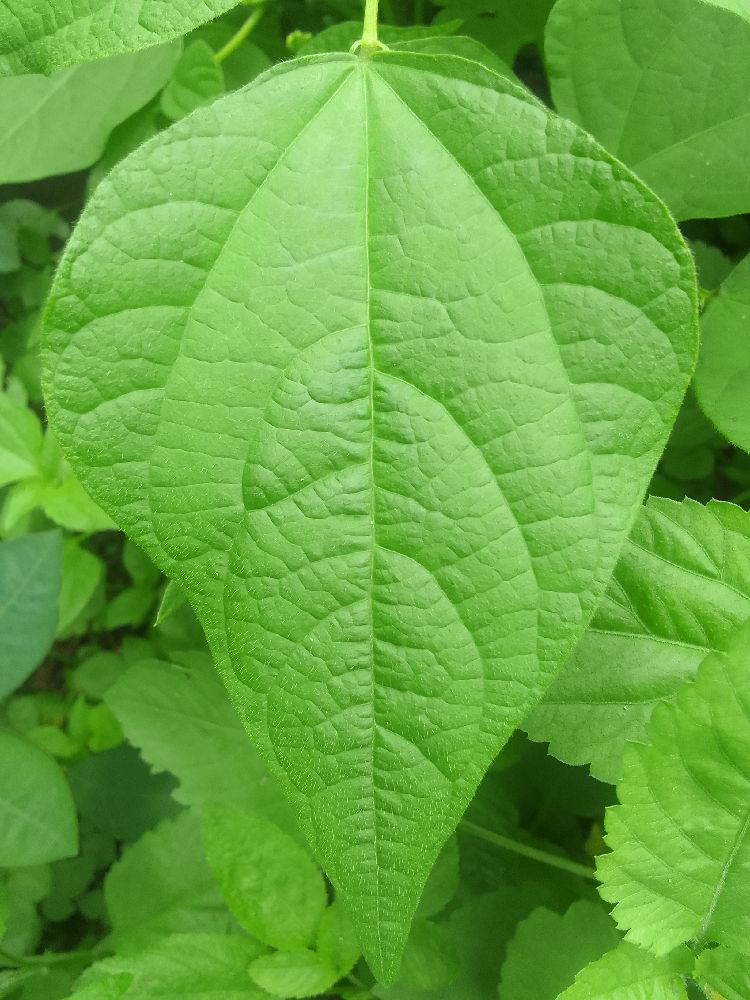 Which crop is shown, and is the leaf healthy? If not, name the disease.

common bean, healthy
